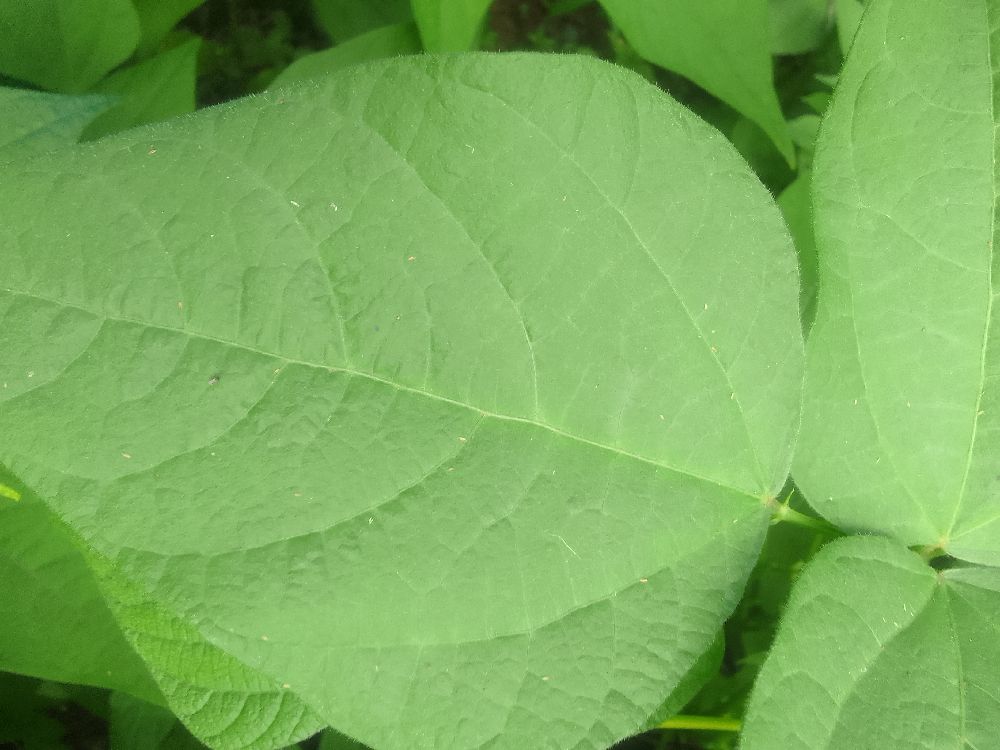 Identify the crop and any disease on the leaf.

common bean, healthy
